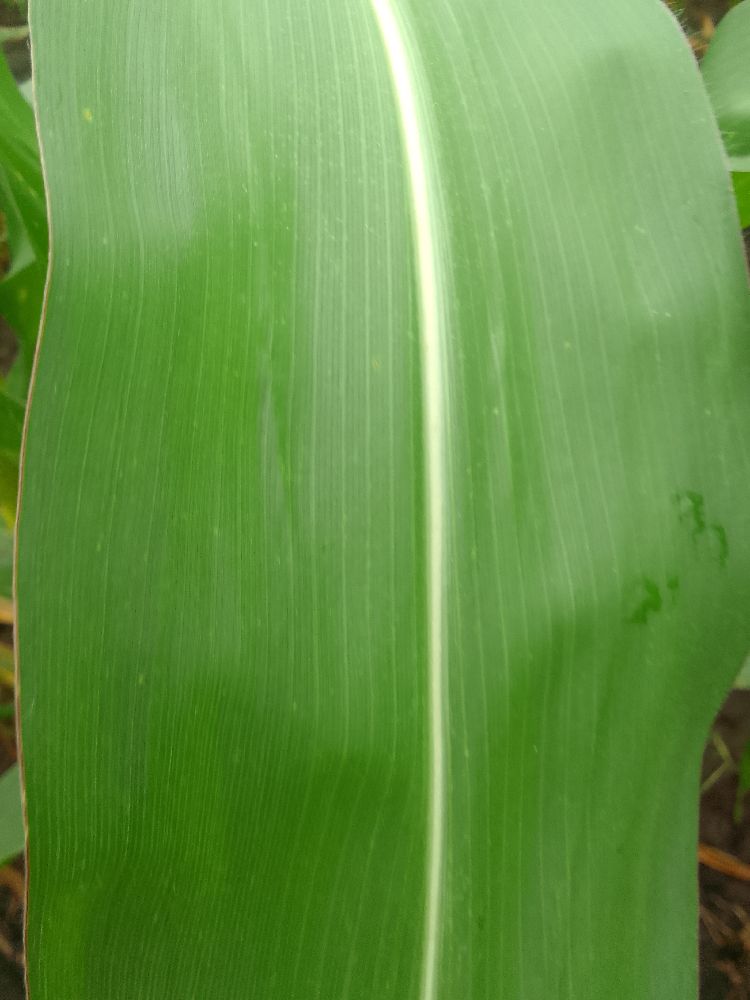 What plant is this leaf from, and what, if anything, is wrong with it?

maize, healthy
